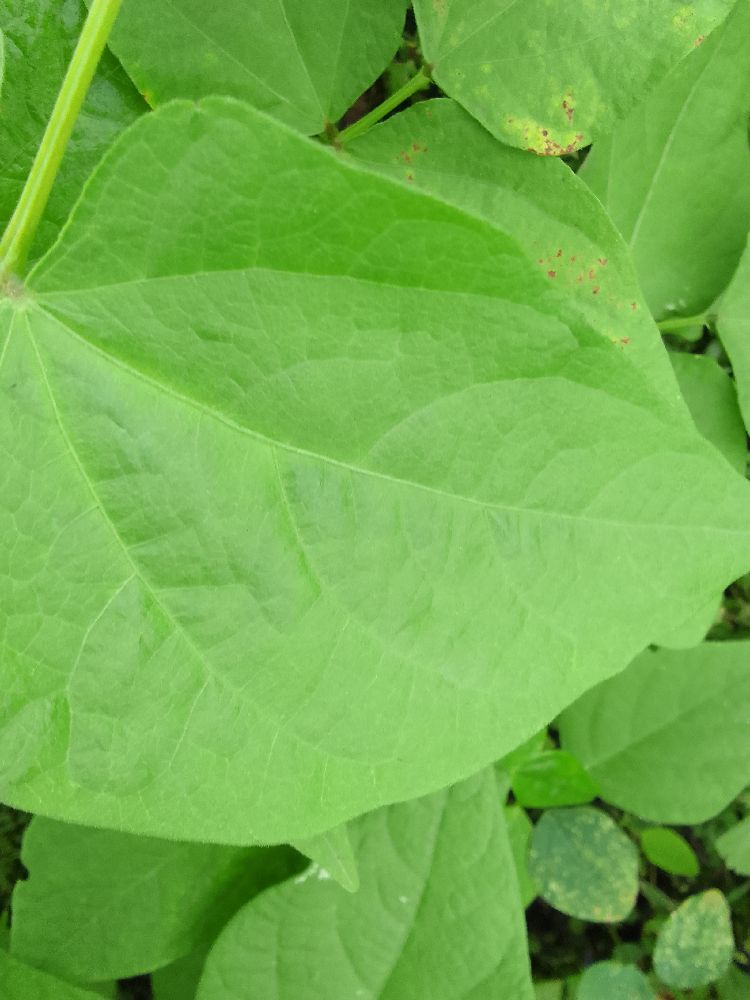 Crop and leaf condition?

common bean, healthy
